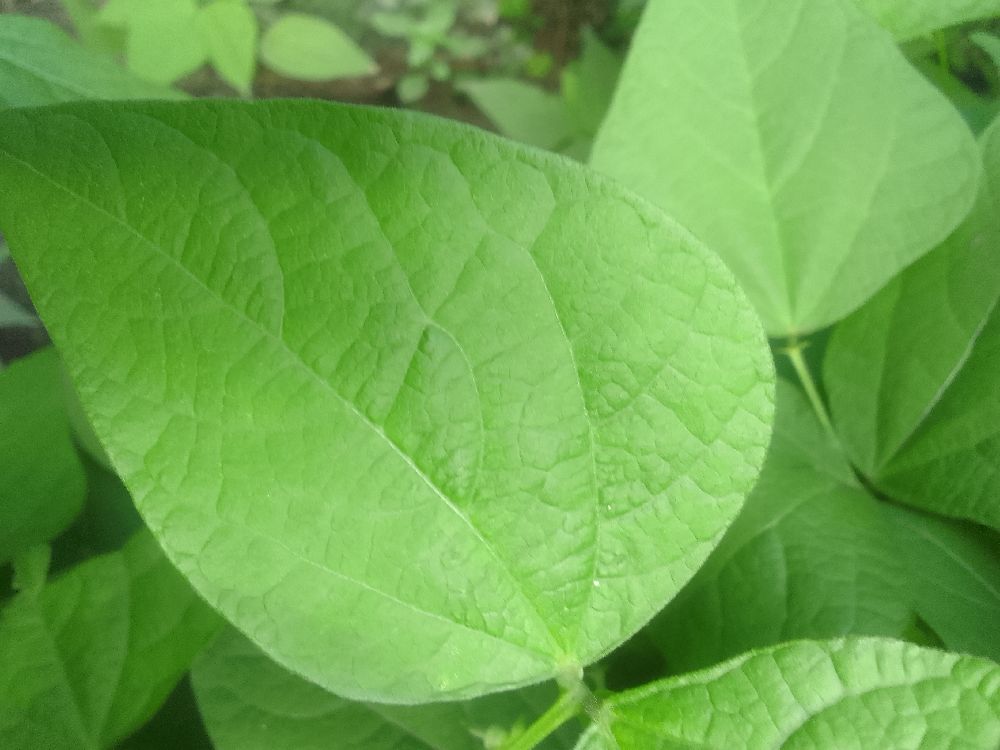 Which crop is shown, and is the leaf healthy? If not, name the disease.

common bean, healthy
